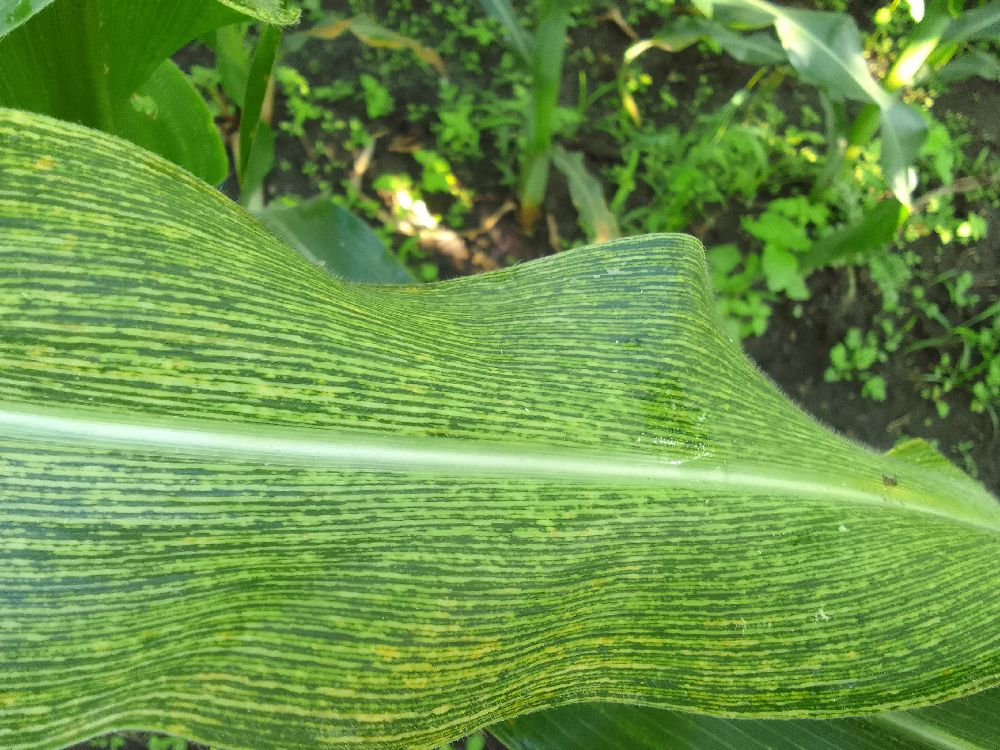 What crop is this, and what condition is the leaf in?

maize, maize streak virus
